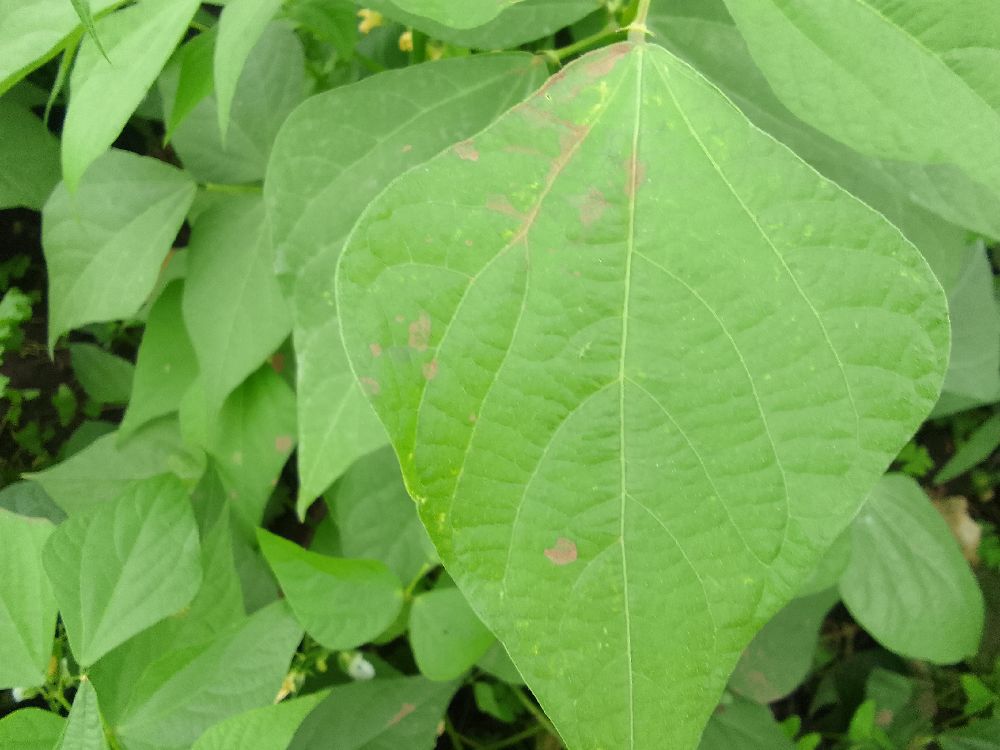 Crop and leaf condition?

common bean, healthy
